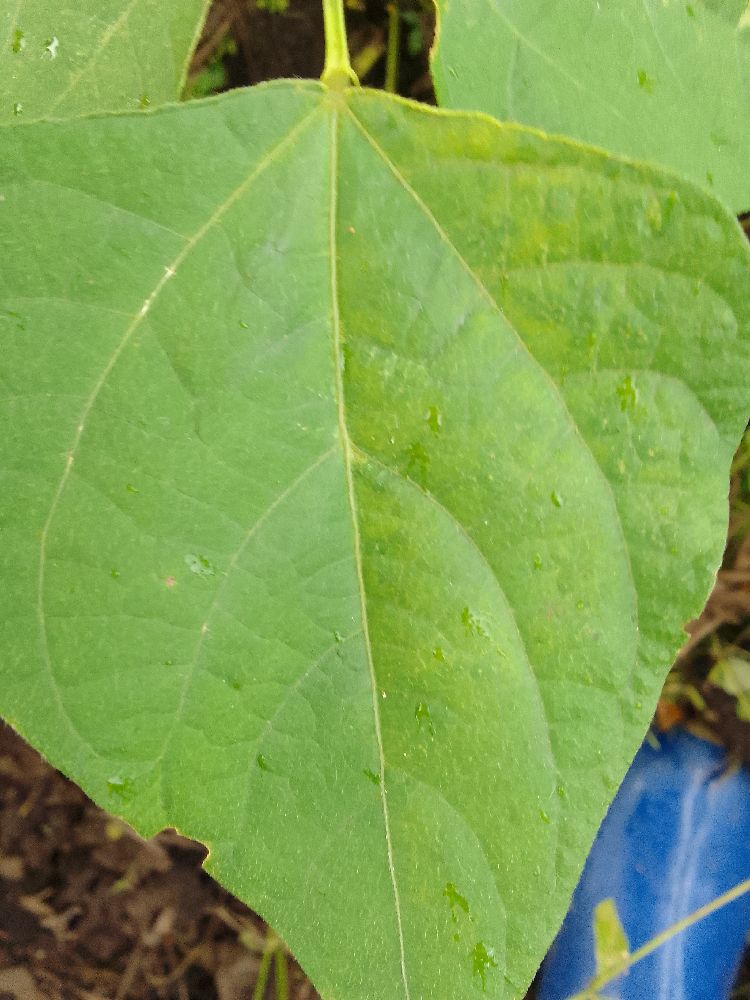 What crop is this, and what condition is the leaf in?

common bean, healthy
